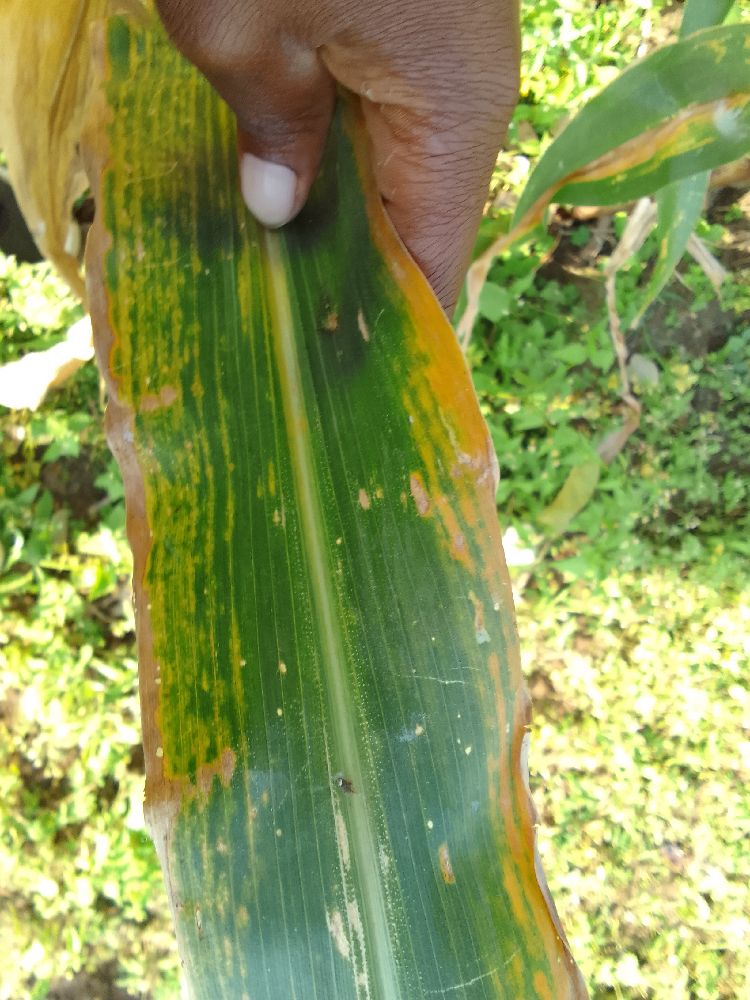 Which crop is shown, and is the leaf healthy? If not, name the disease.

maize, maize lethal necrosis
